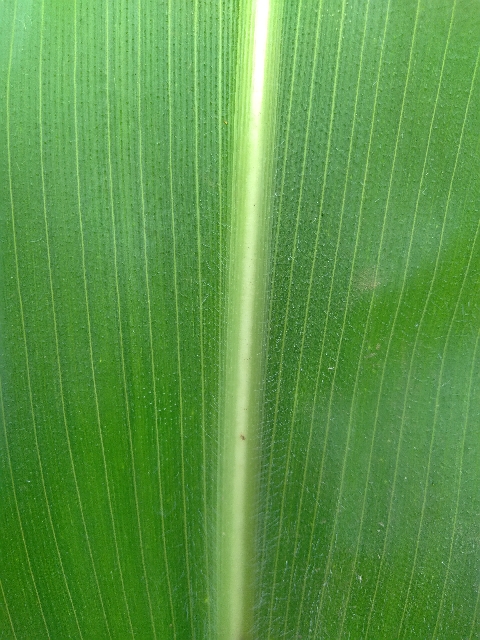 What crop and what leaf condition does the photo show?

maize, healthy
